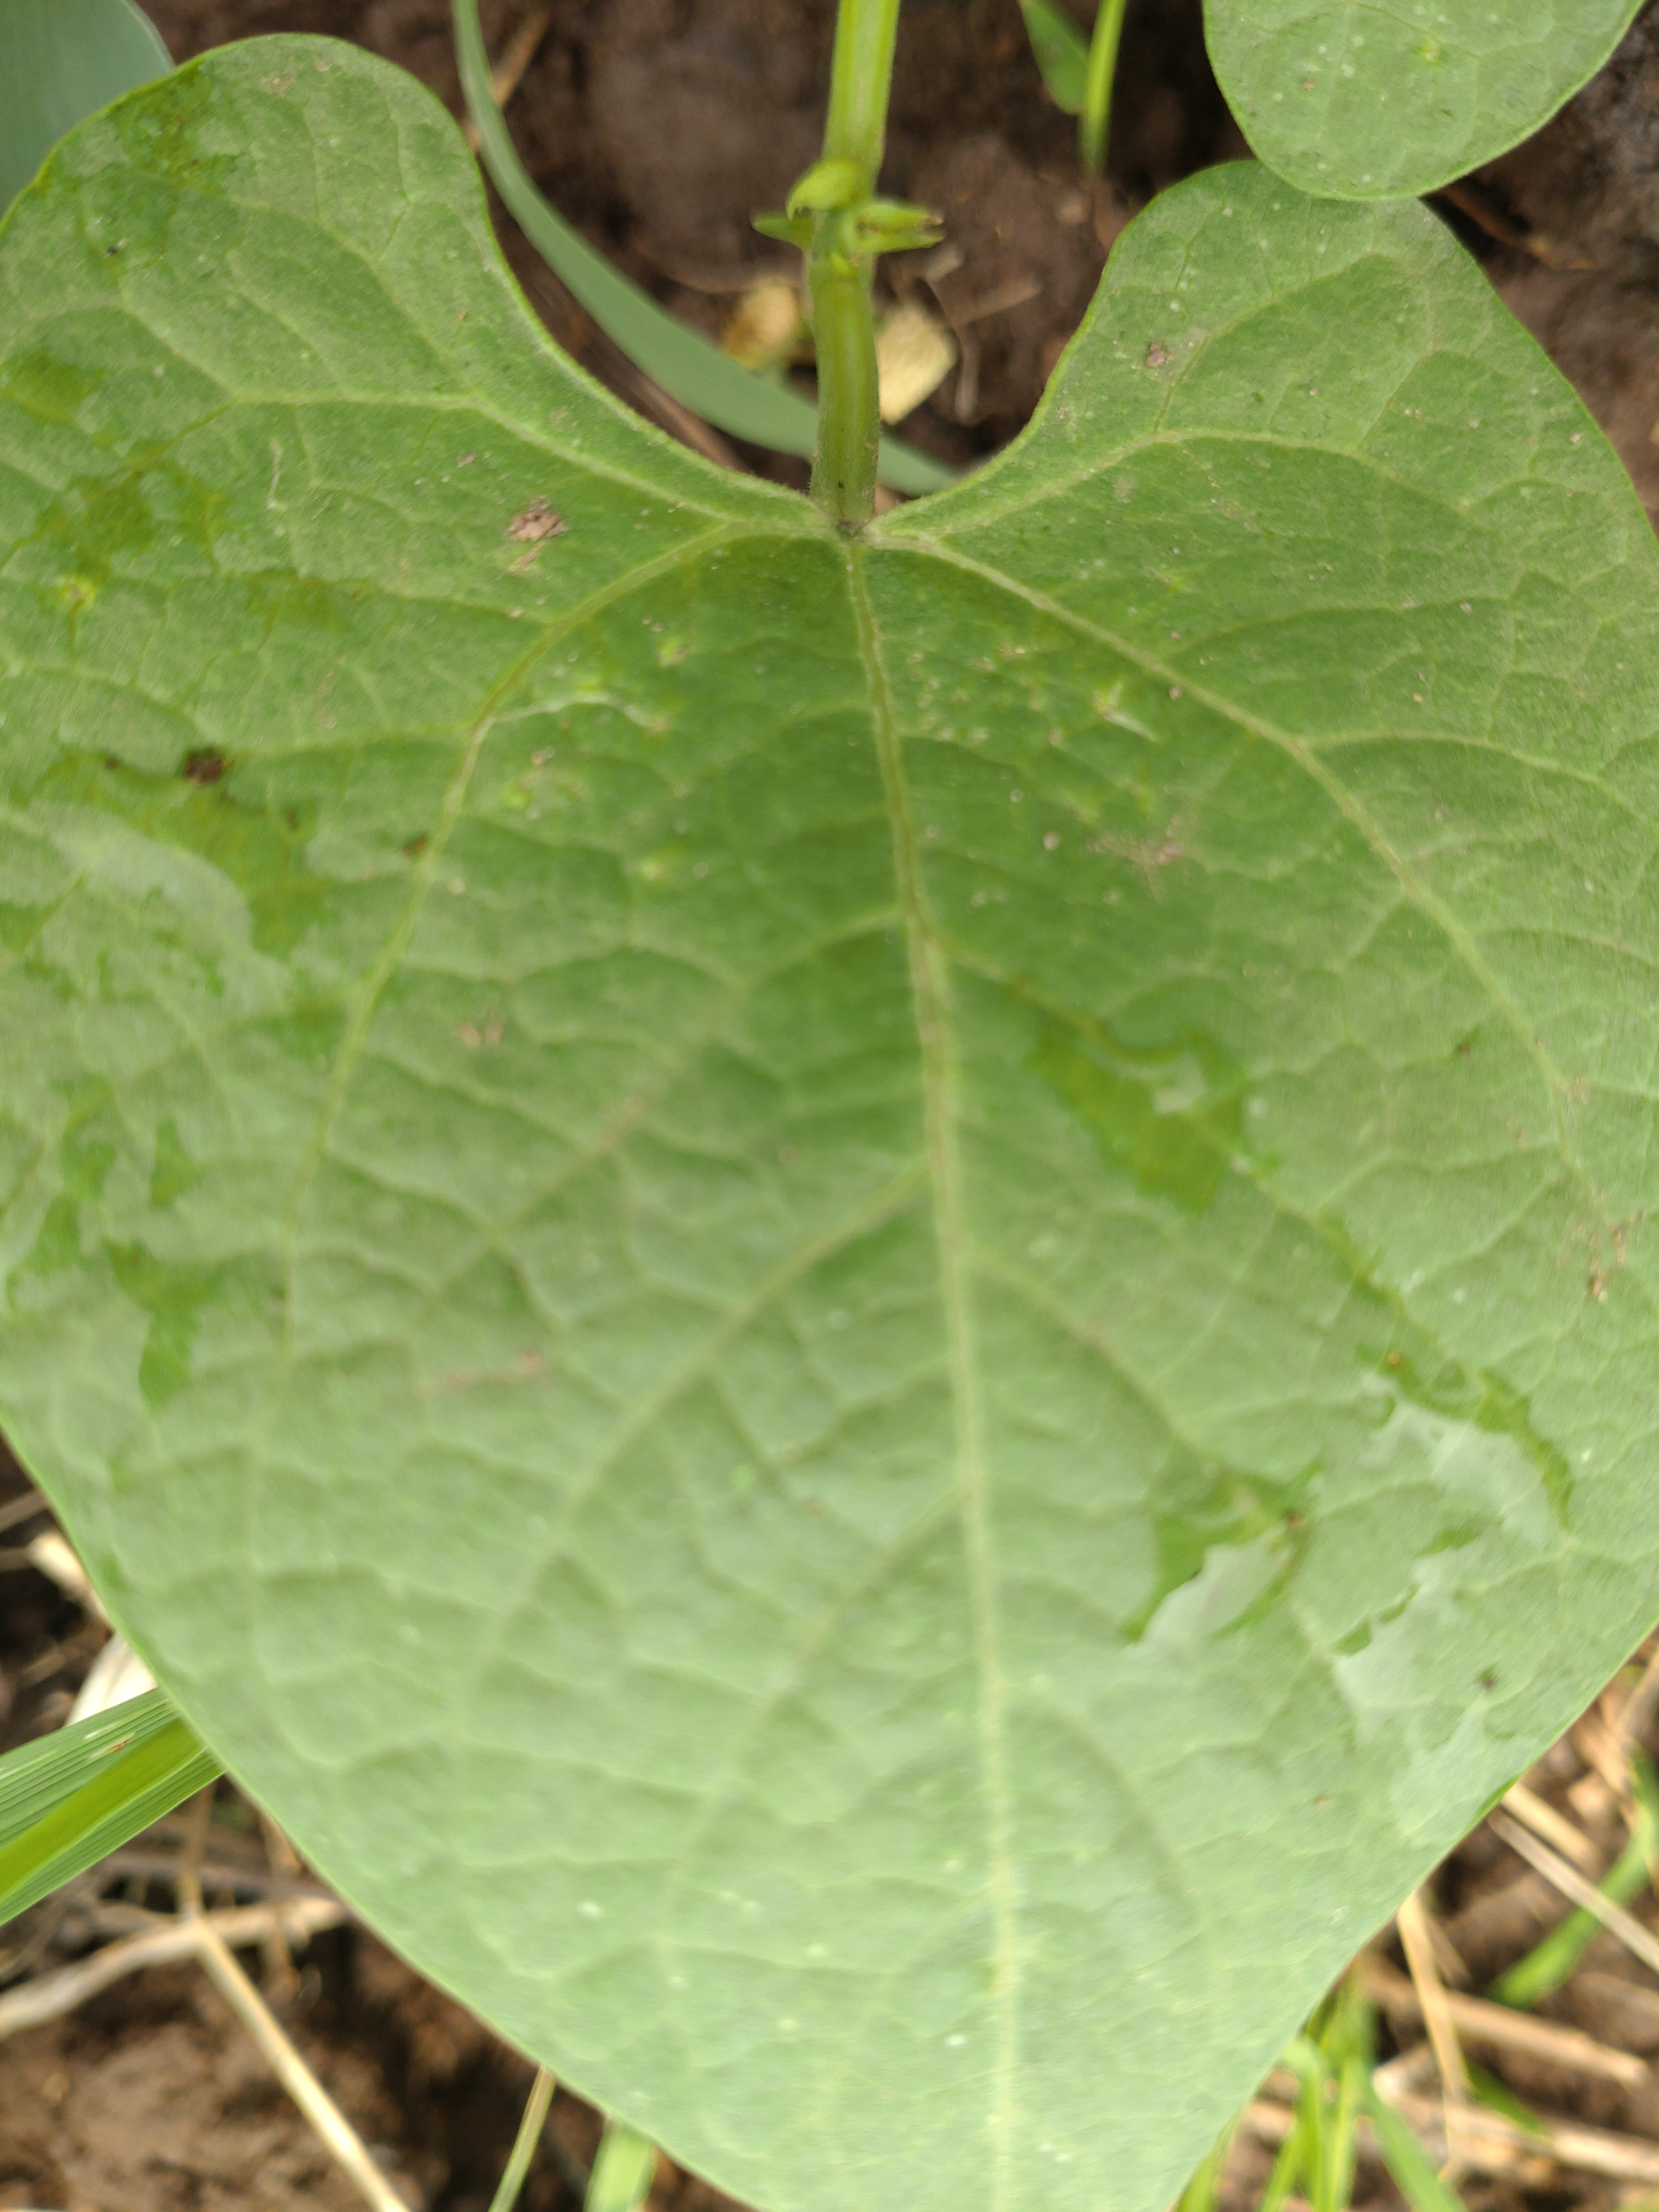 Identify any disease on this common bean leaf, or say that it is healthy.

healthy
